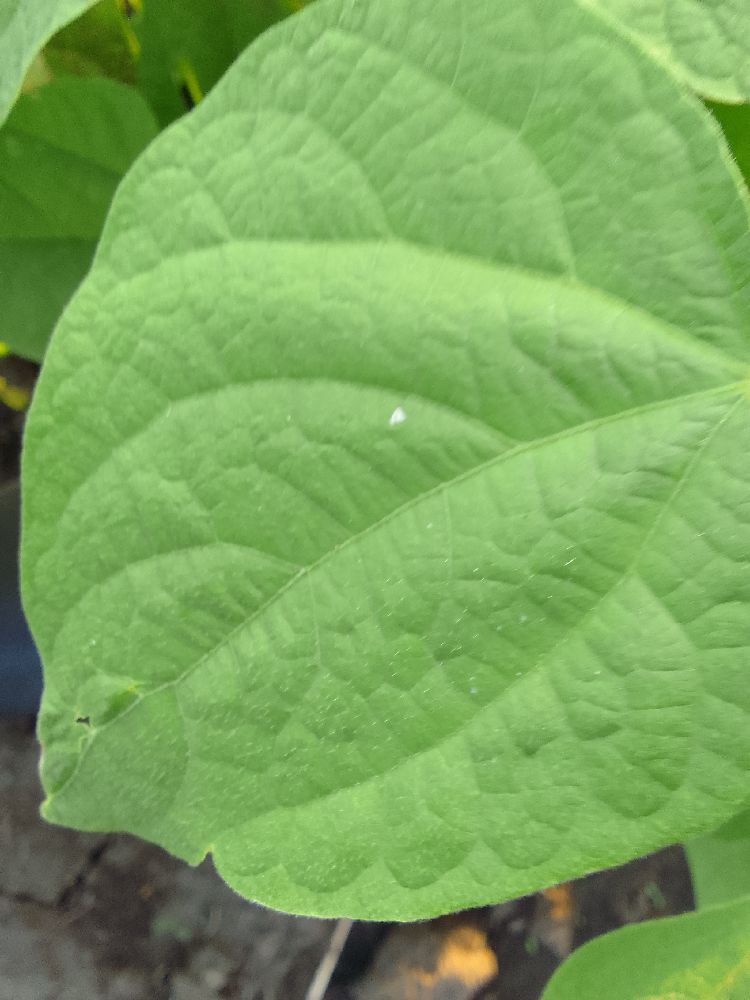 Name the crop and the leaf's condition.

common bean, healthy
